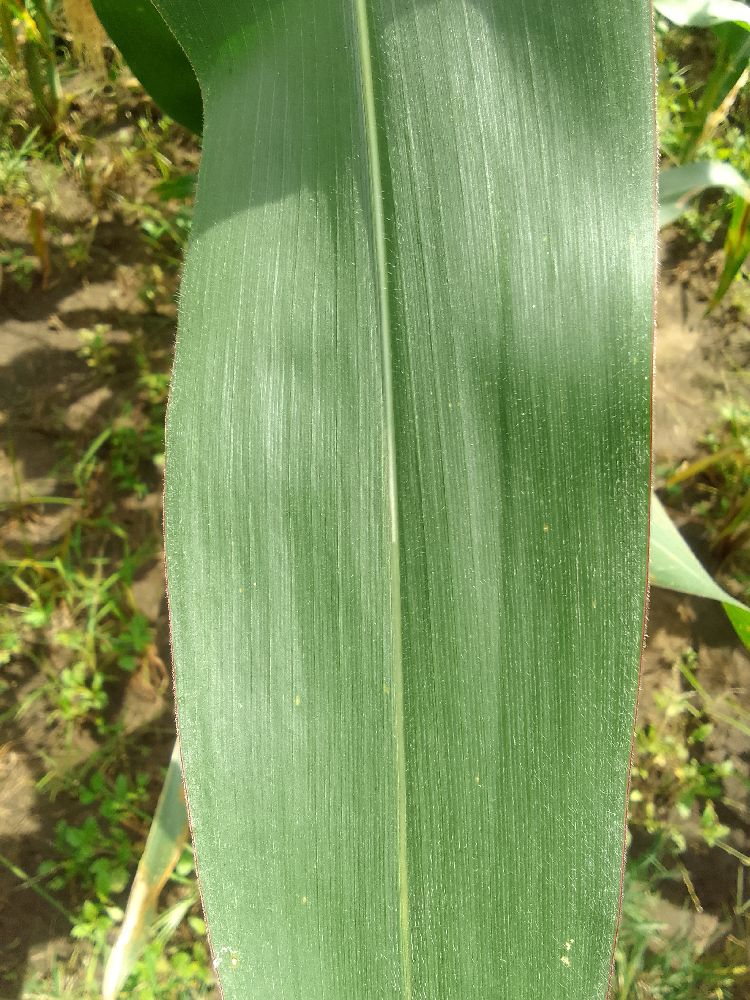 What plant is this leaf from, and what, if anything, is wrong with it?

maize, healthy
